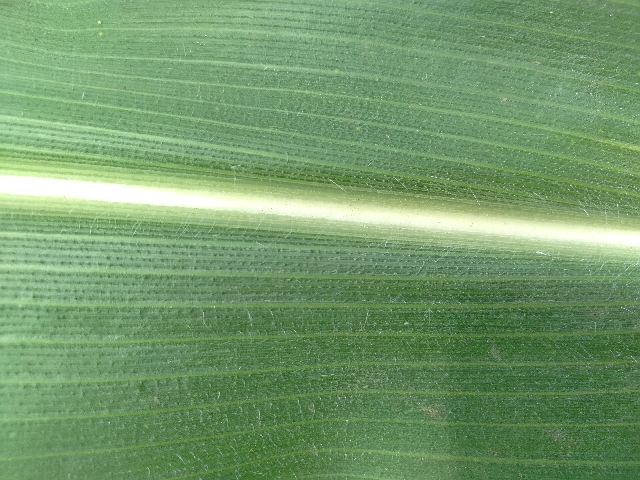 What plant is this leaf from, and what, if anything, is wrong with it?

maize, healthy
